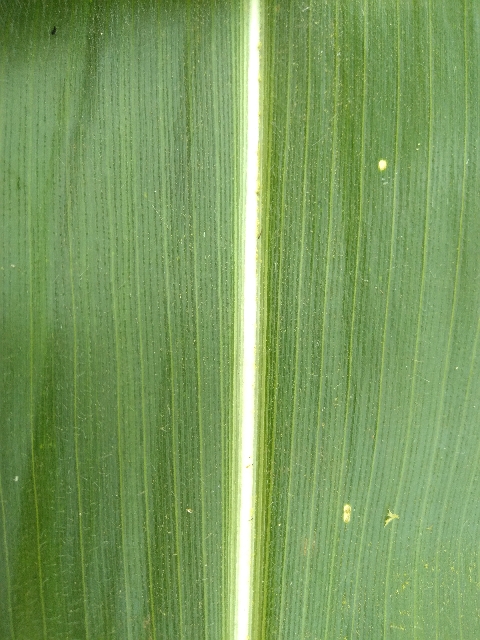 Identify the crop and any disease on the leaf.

maize, healthy
